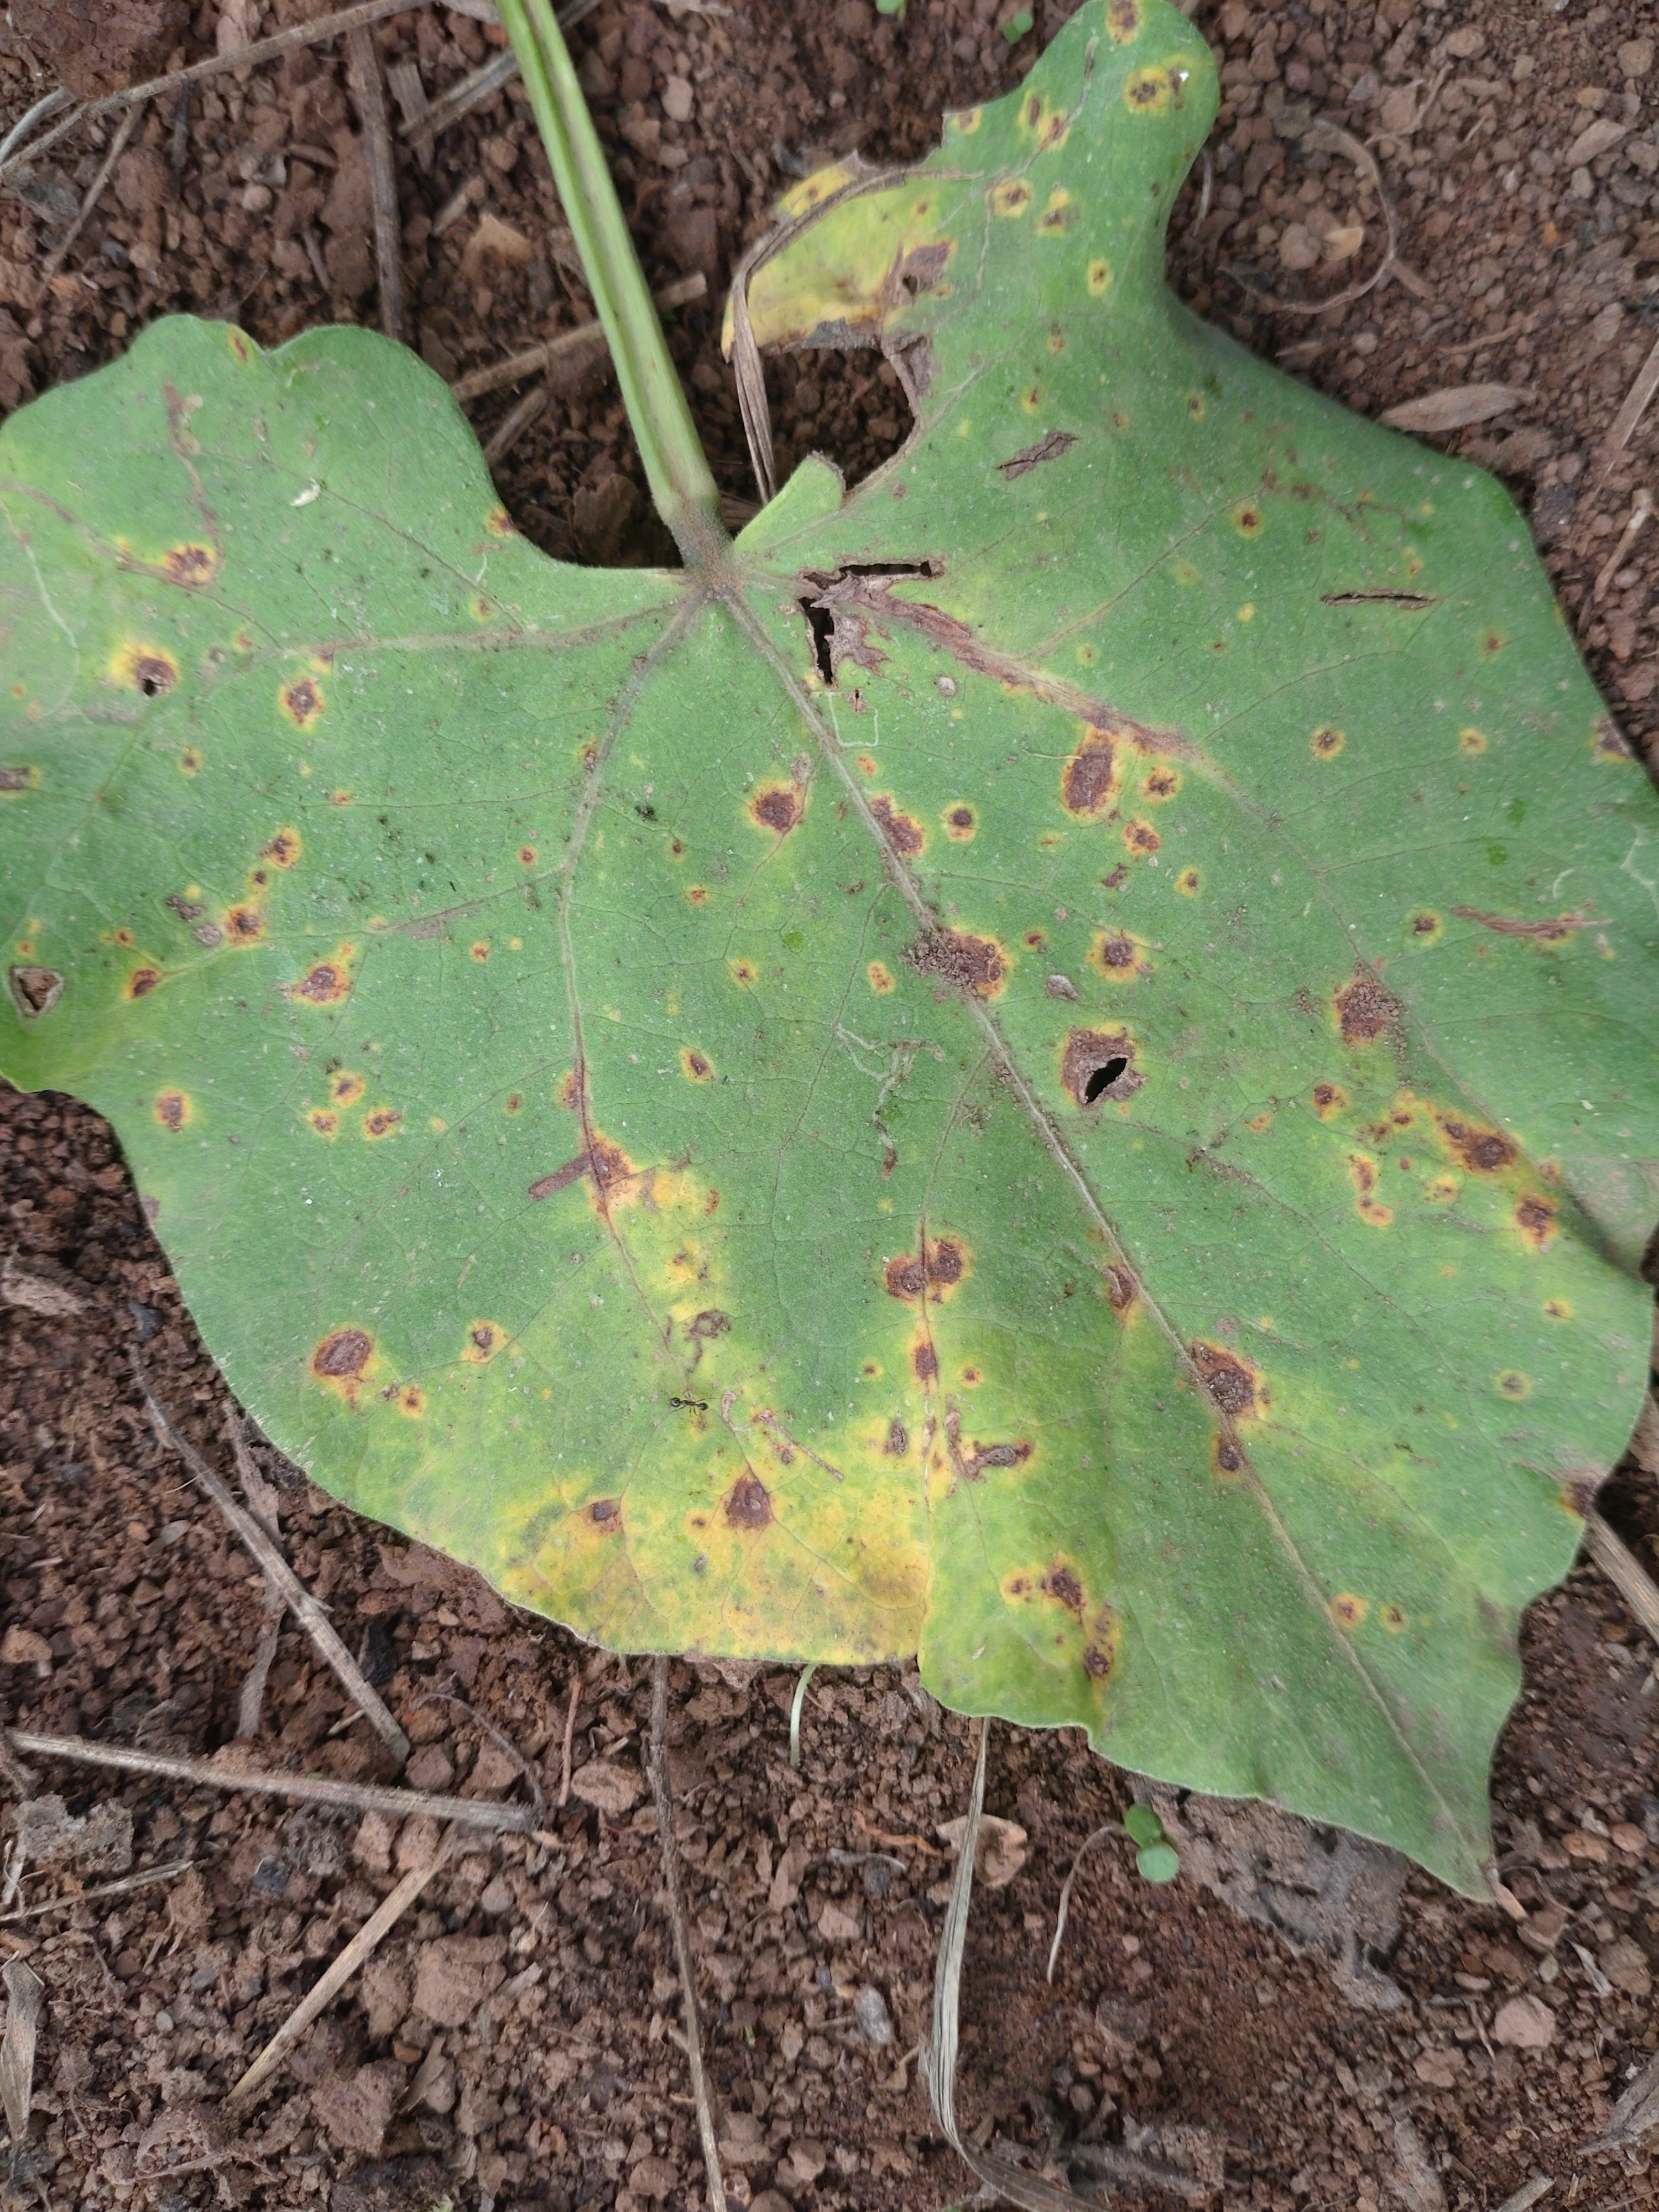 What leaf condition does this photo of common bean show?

rust
